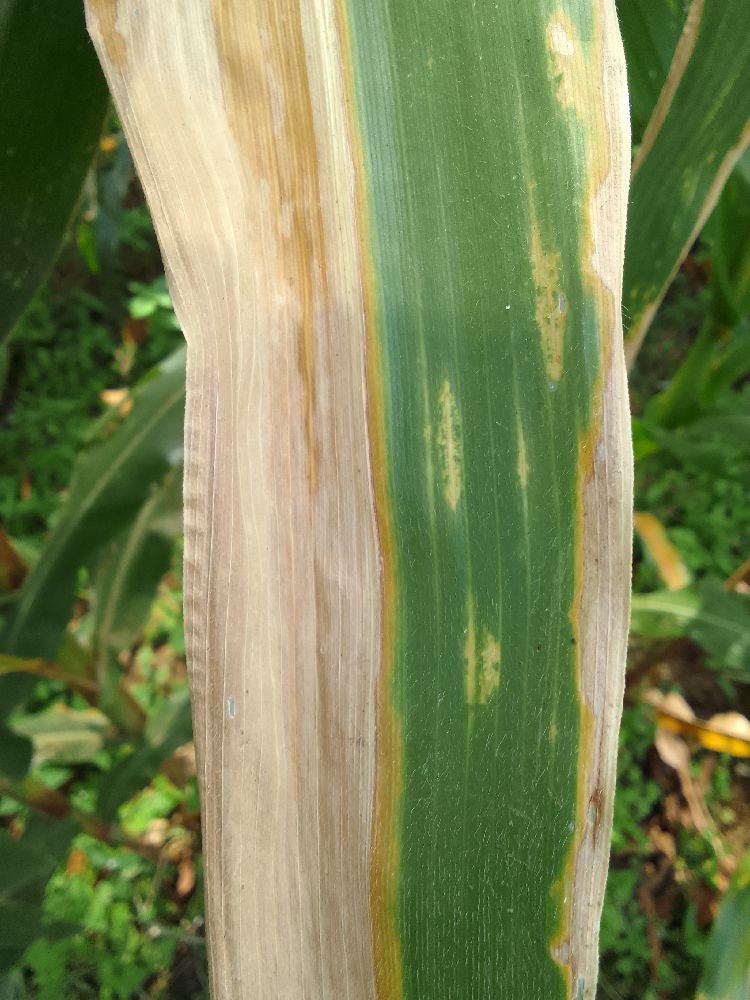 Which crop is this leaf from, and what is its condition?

maize, maize lethal necrosis
